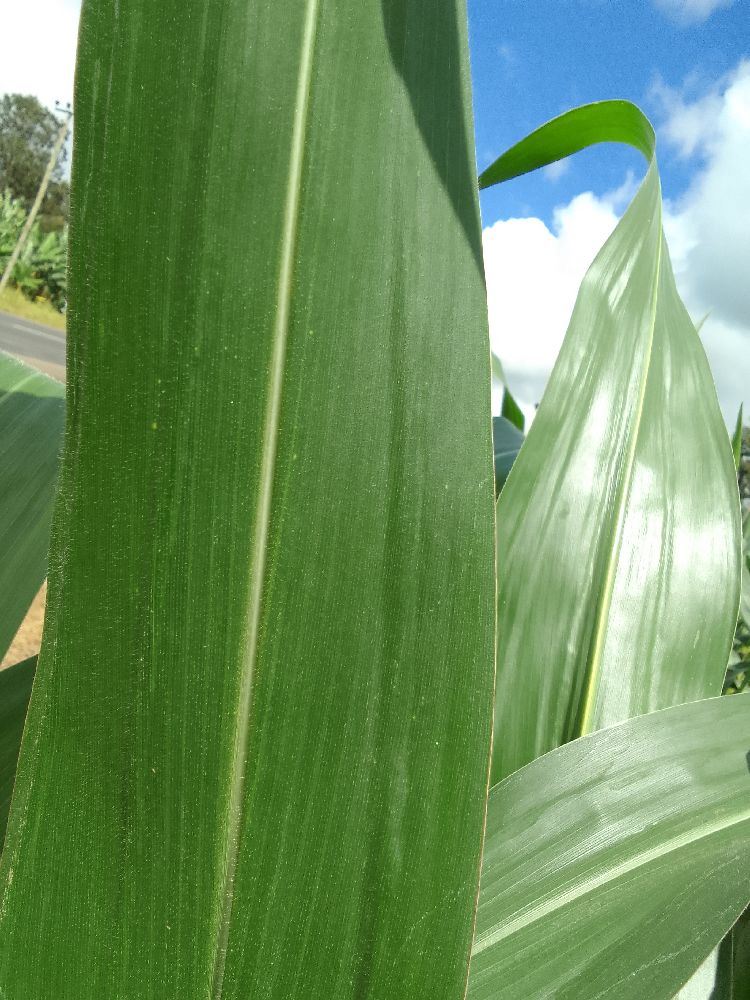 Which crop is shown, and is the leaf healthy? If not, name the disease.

maize, healthy
